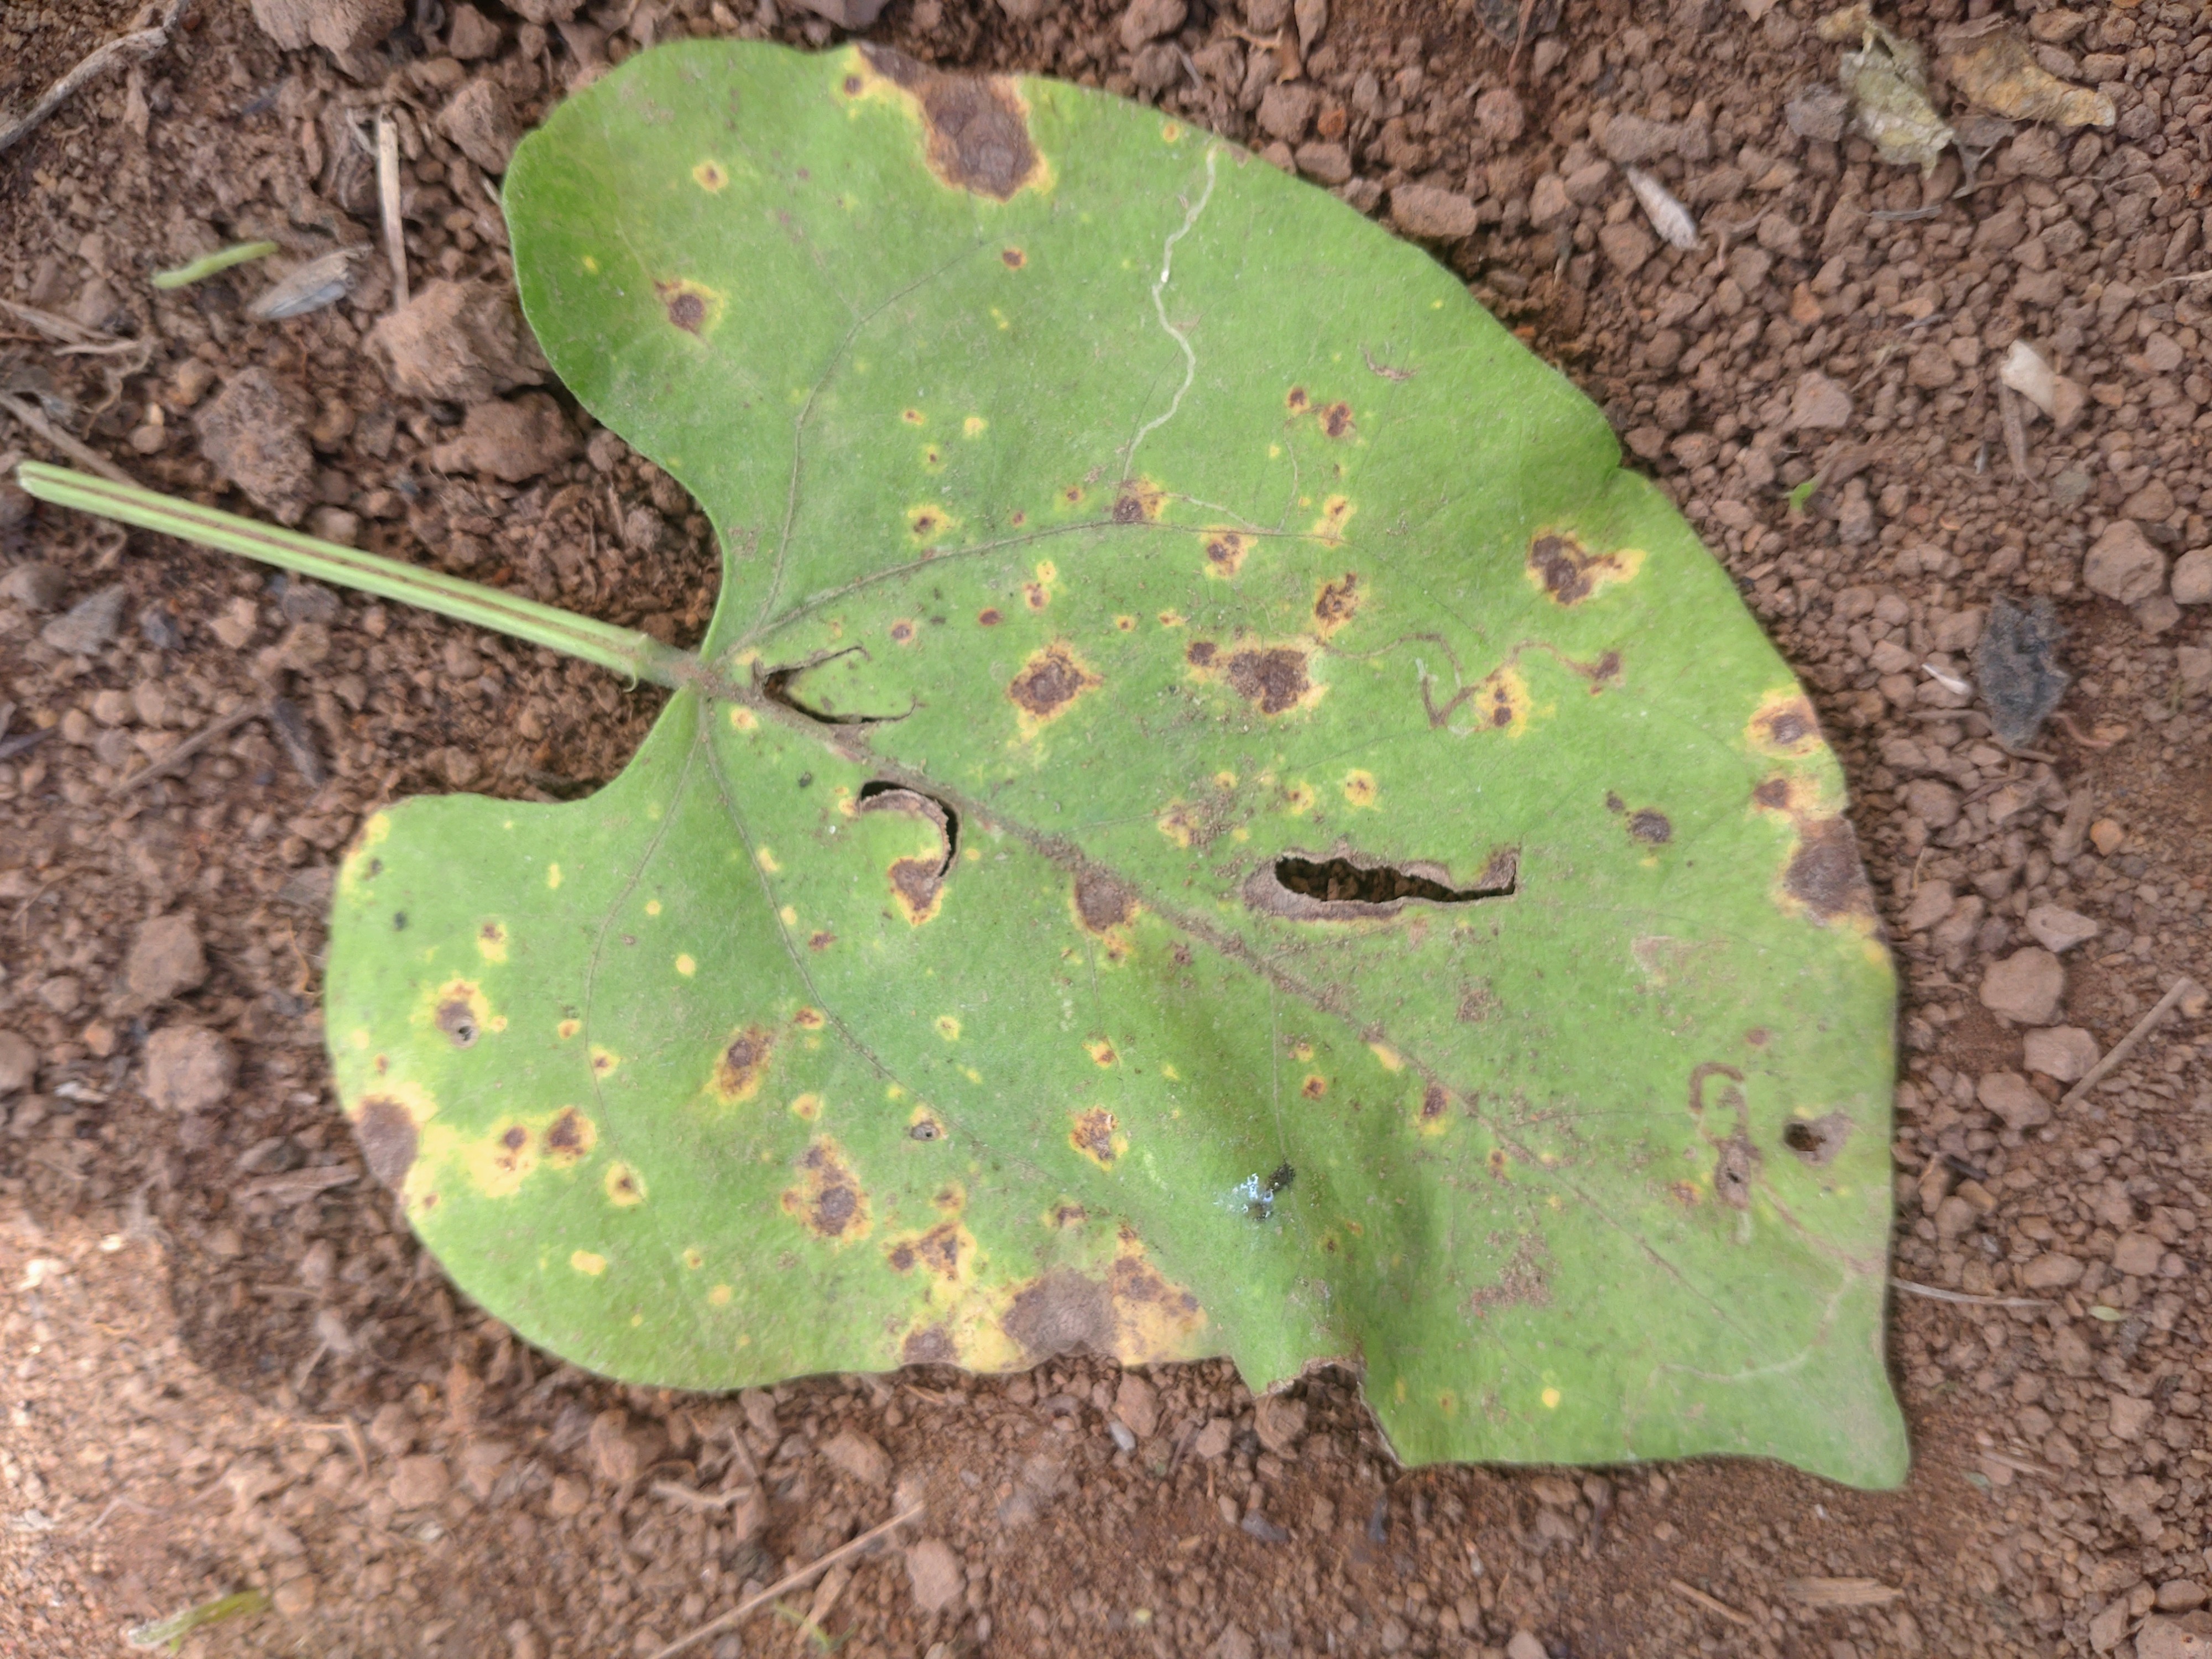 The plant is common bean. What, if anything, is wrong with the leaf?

rust
